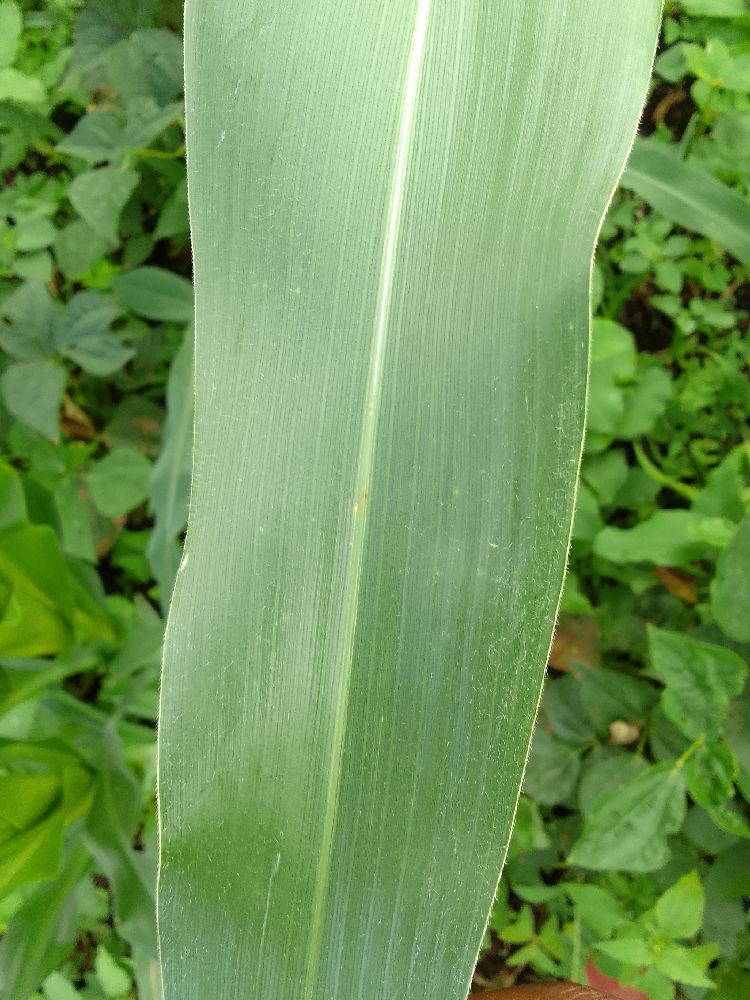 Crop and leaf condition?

maize, healthy
